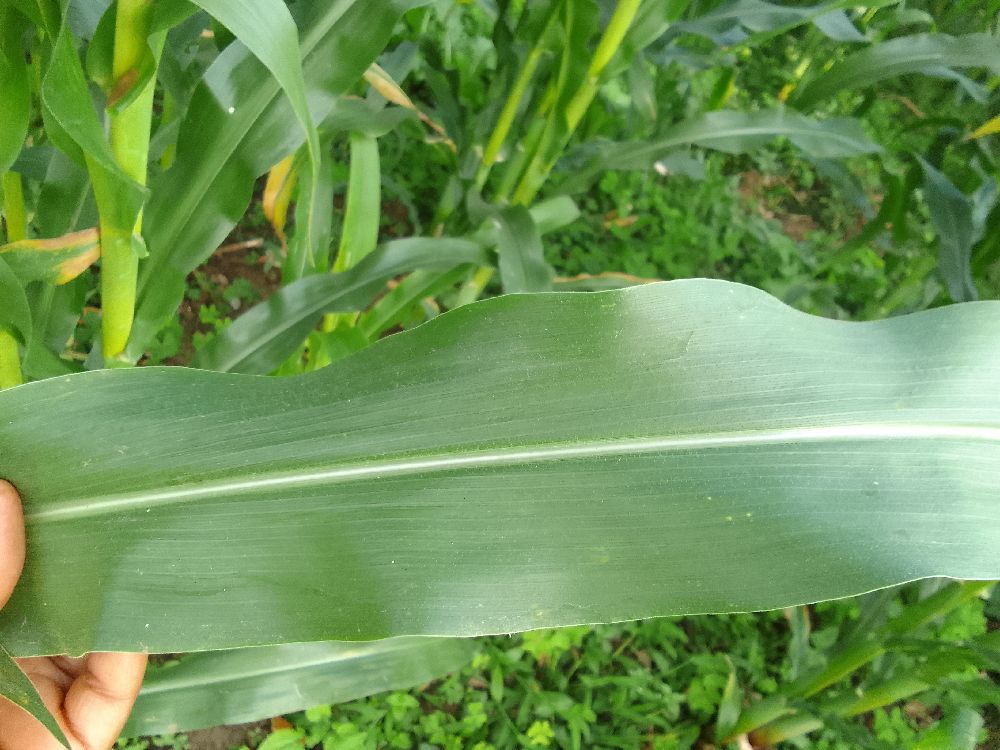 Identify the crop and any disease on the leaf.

maize, healthy
